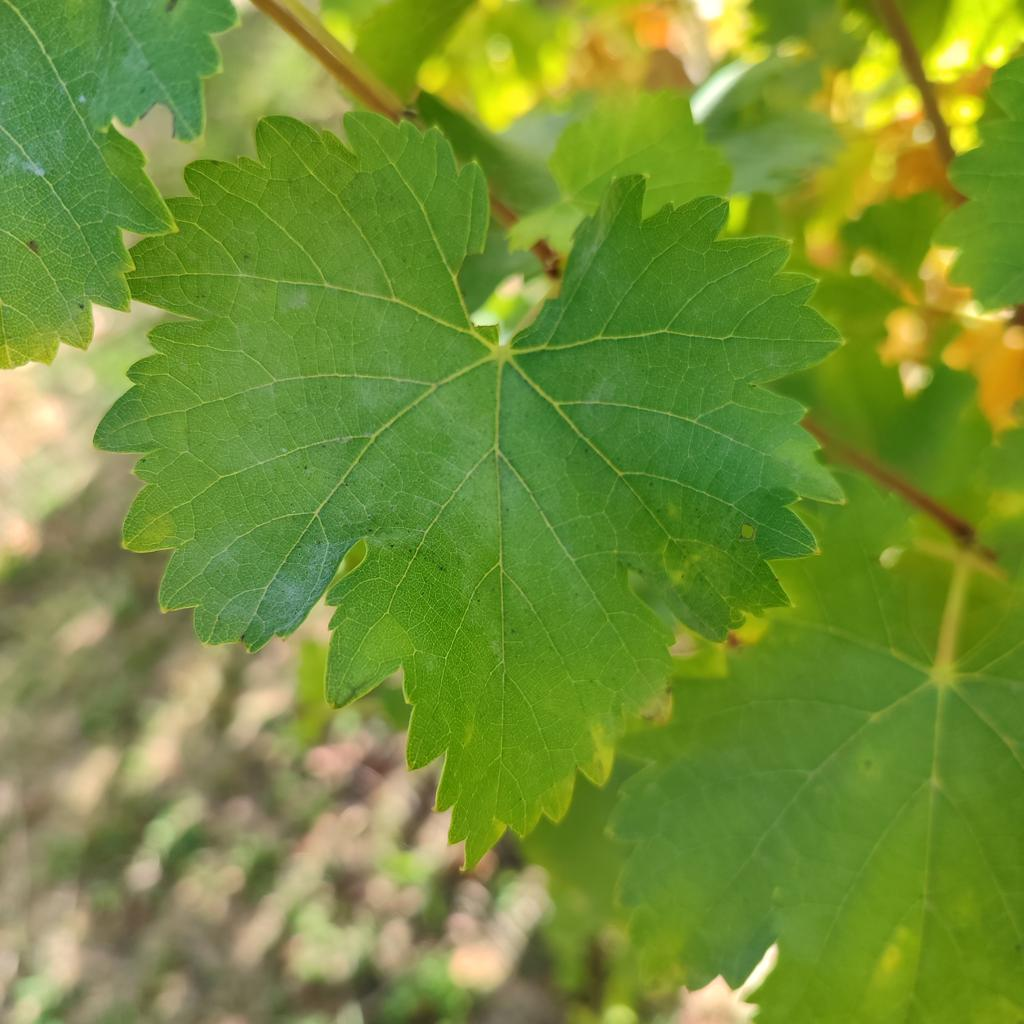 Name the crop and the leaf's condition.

grapevine, powdery mildew
